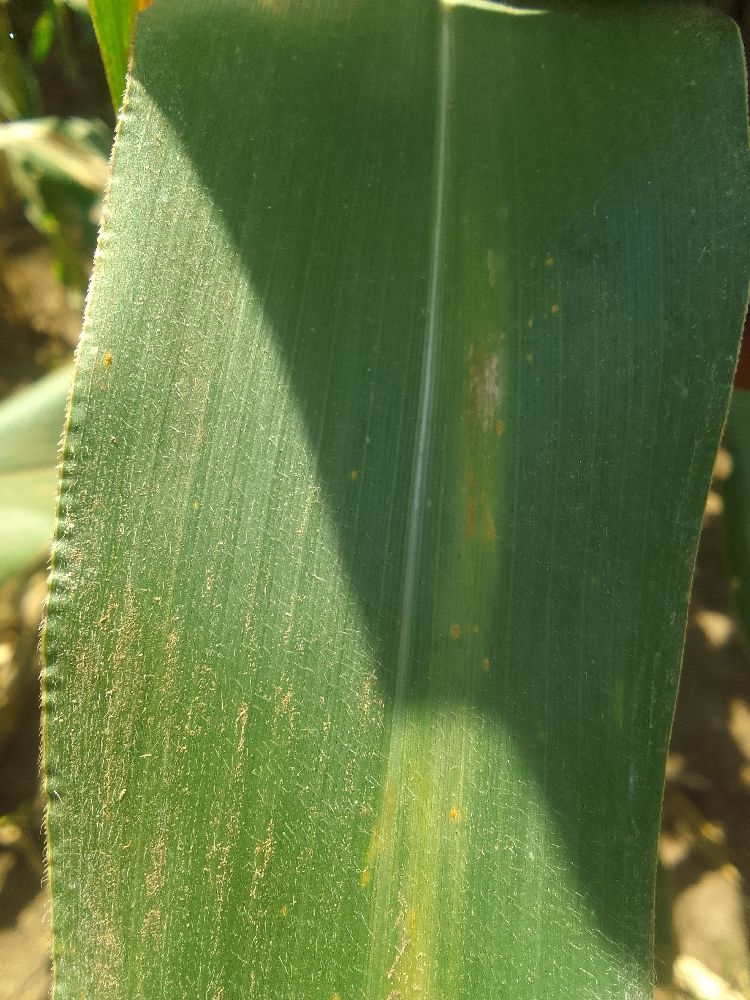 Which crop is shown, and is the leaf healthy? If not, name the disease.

maize, healthy
